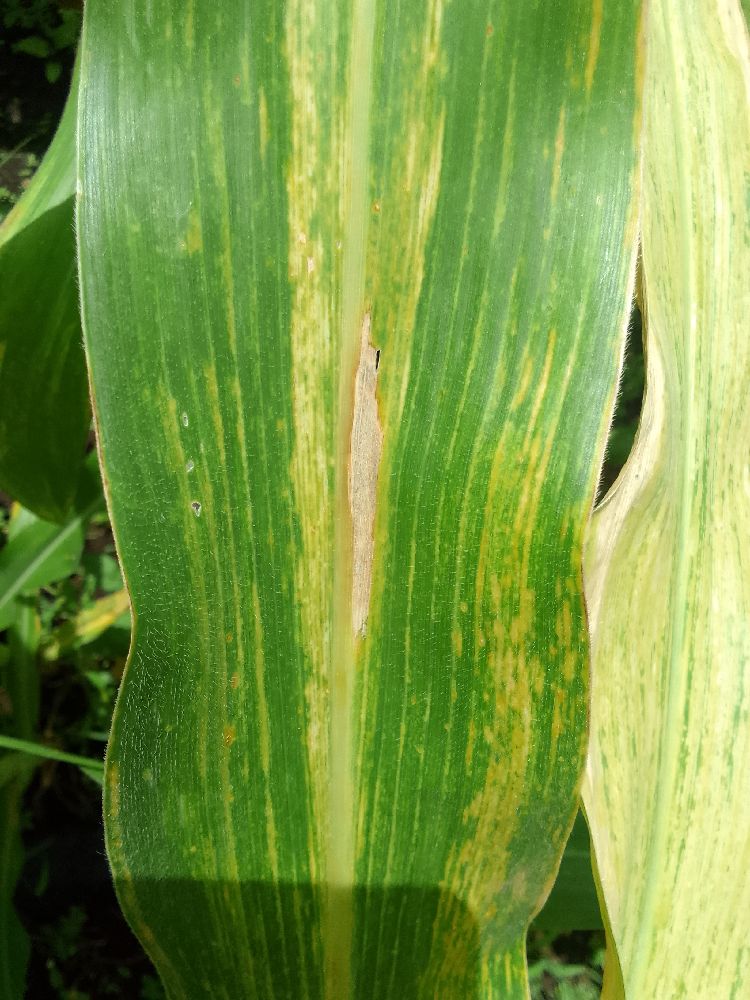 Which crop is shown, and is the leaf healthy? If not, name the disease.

maize, maize lethal necrosis
